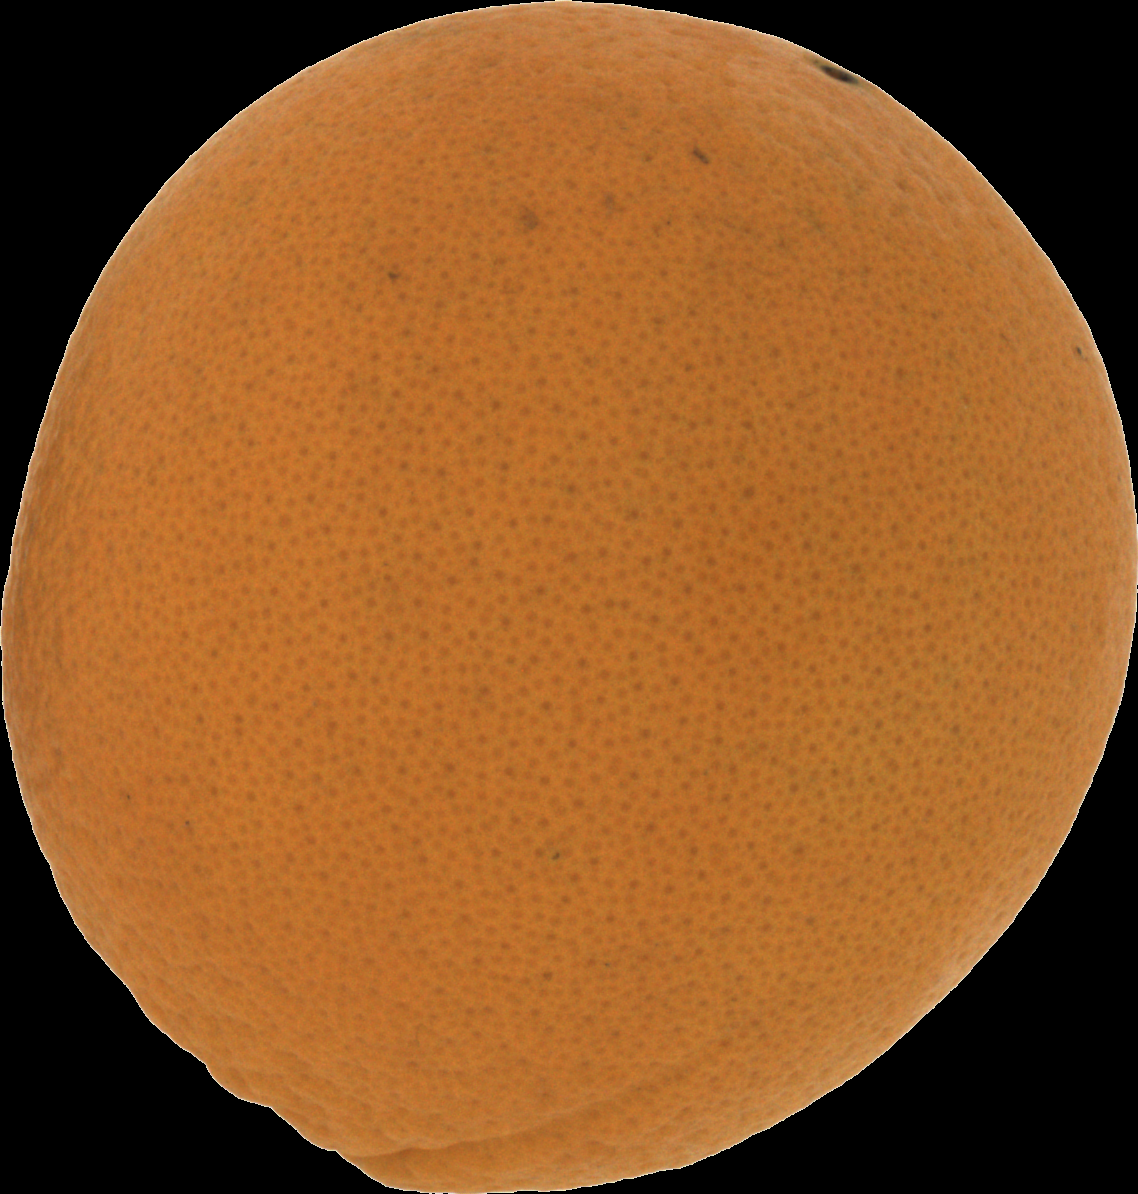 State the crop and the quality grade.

orange, good
